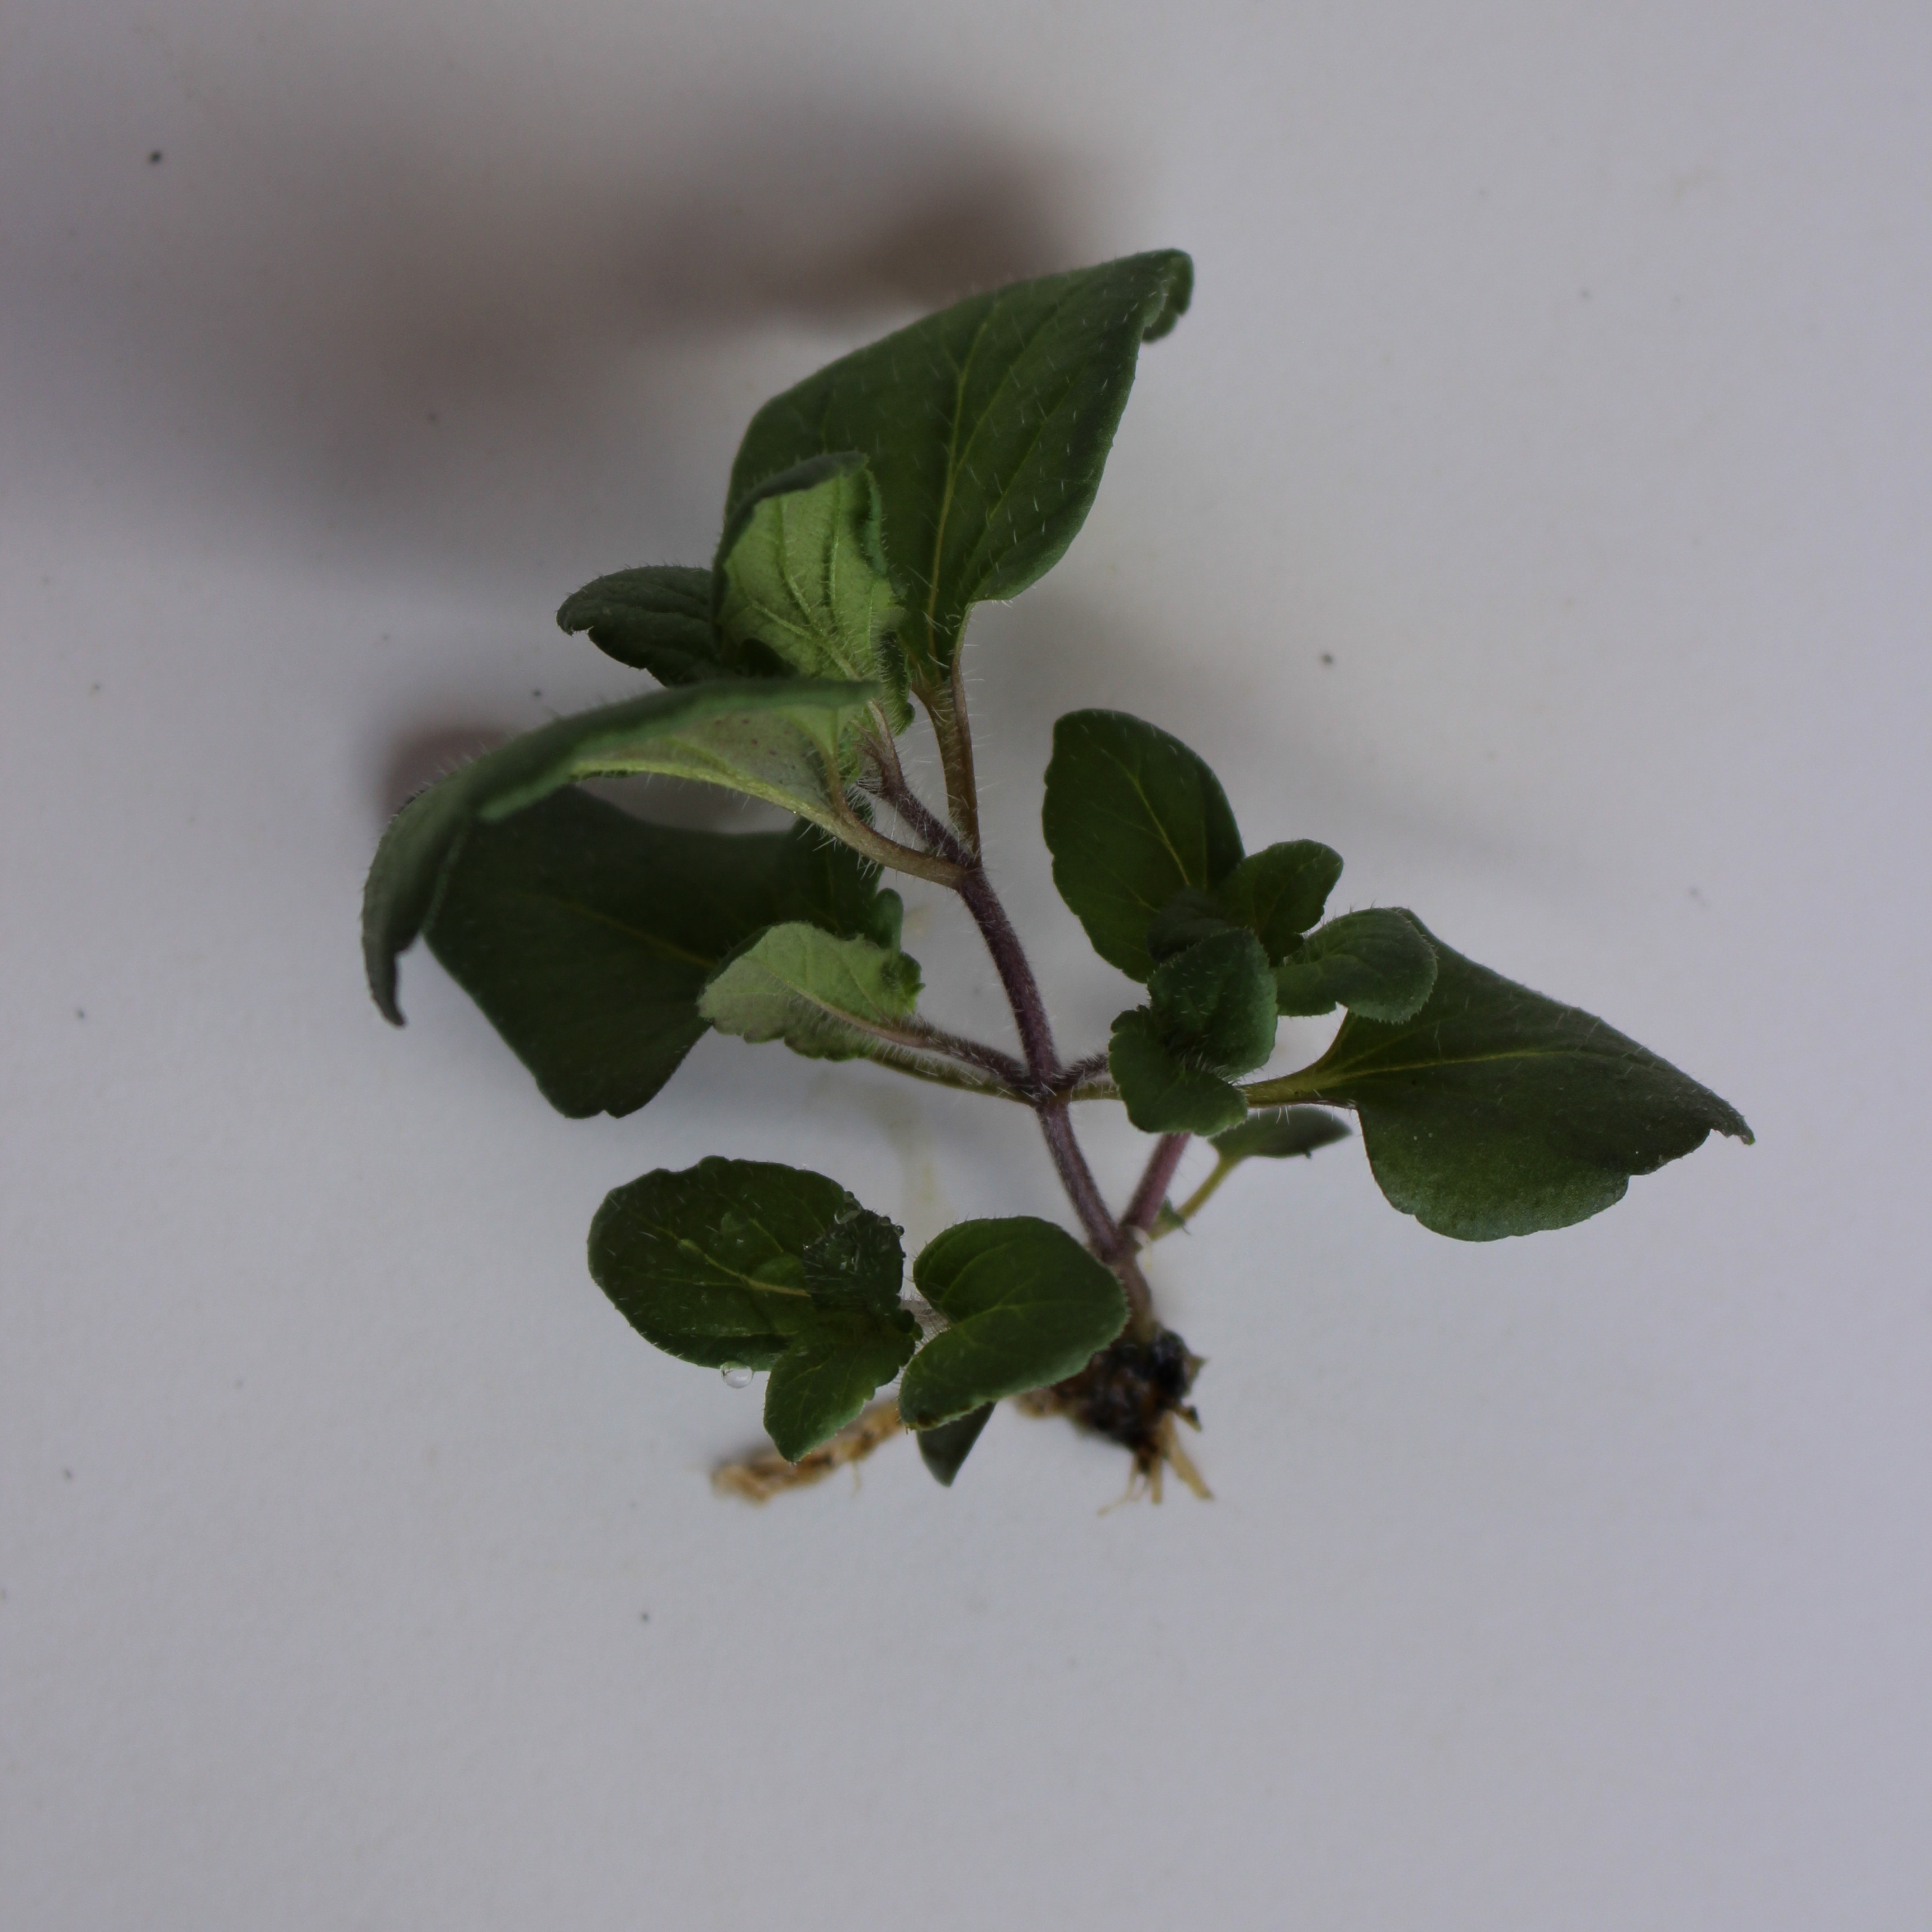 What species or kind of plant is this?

Veronica persica
